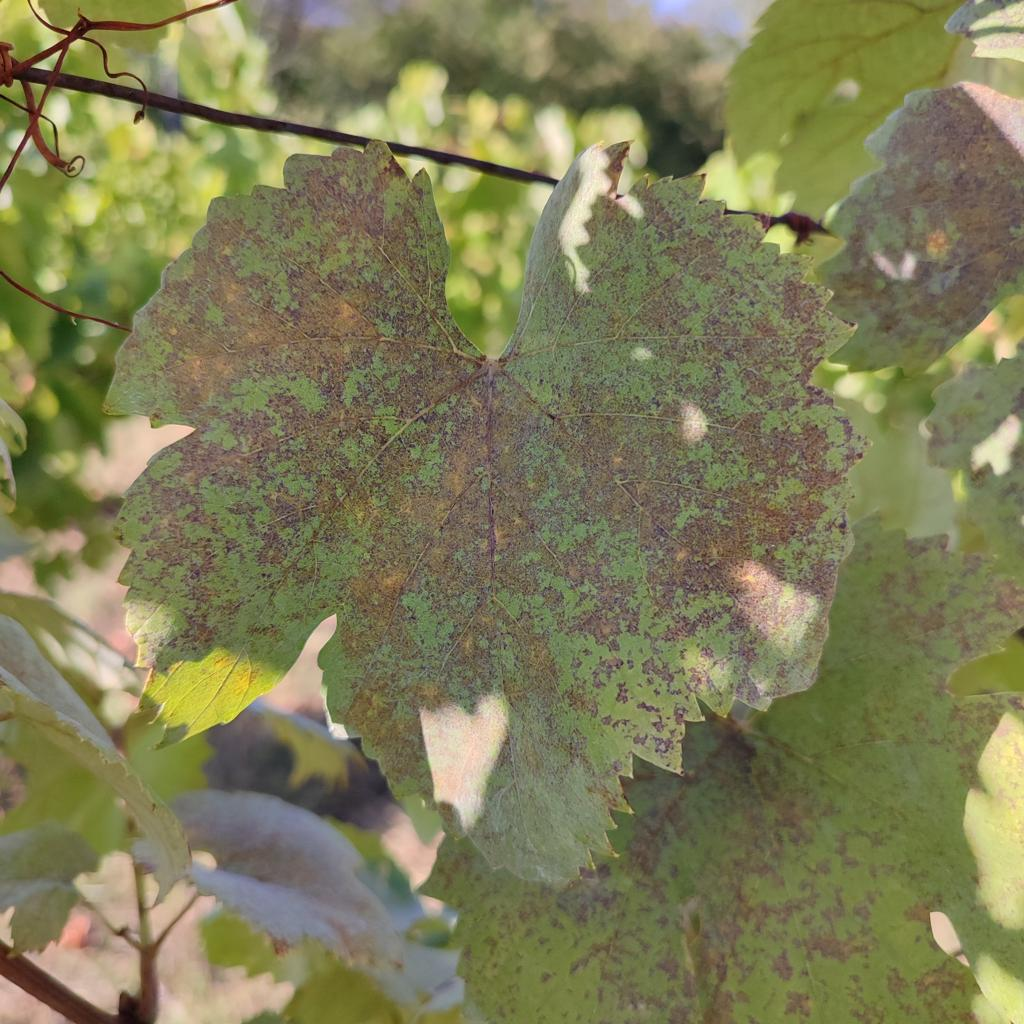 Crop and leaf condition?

grapevine, powdery mildew
